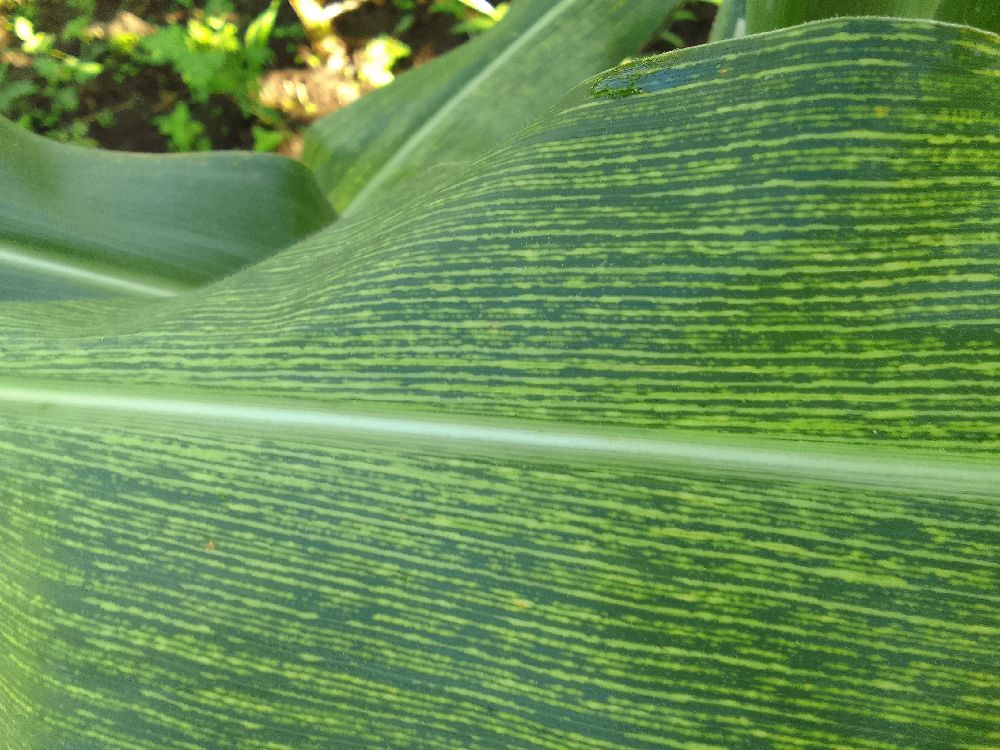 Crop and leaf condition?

maize, maize streak virus
